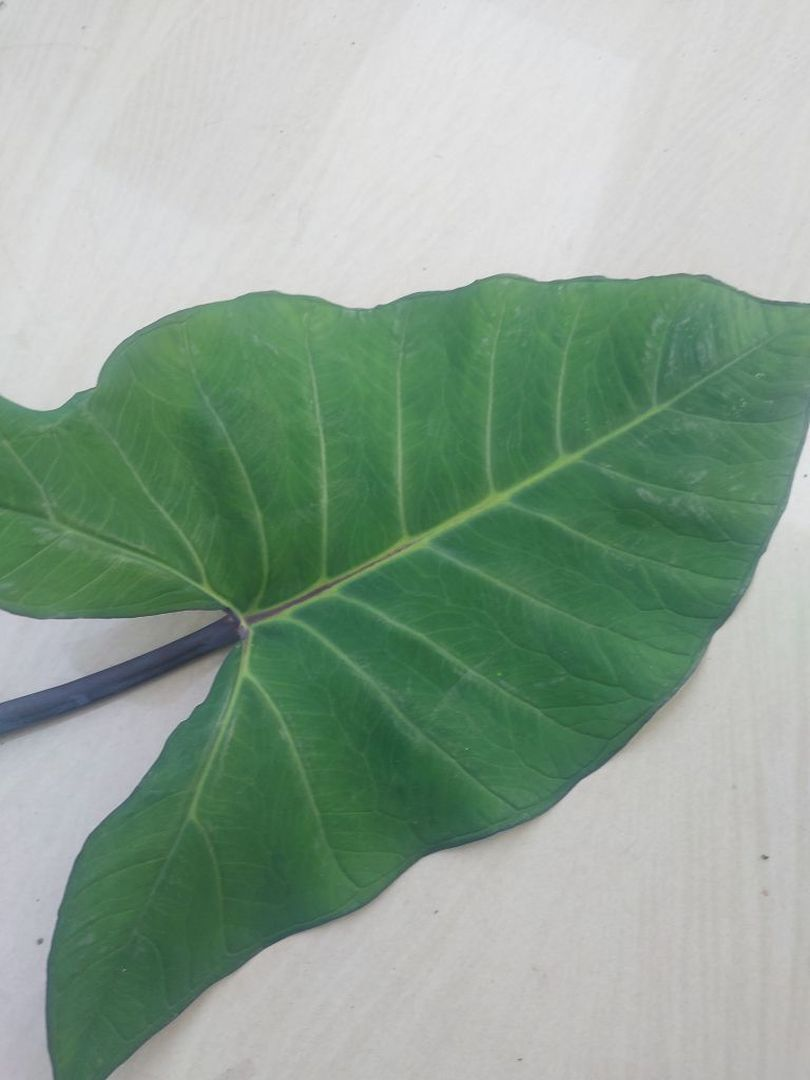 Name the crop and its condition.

taro, healthy
